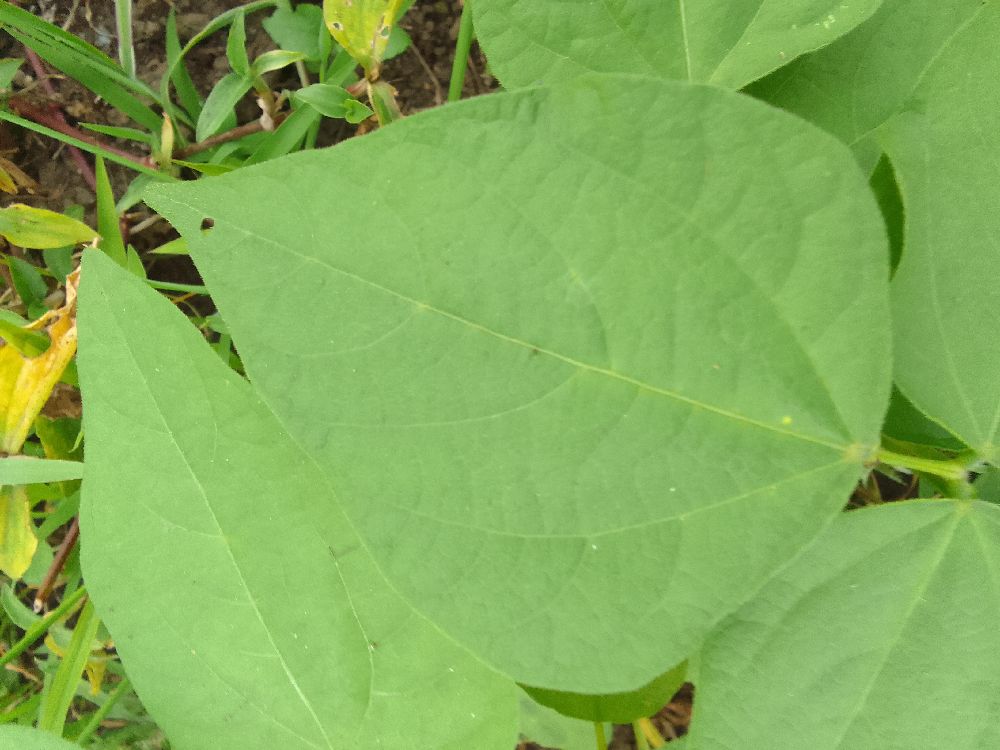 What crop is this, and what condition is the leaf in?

common bean, healthy
